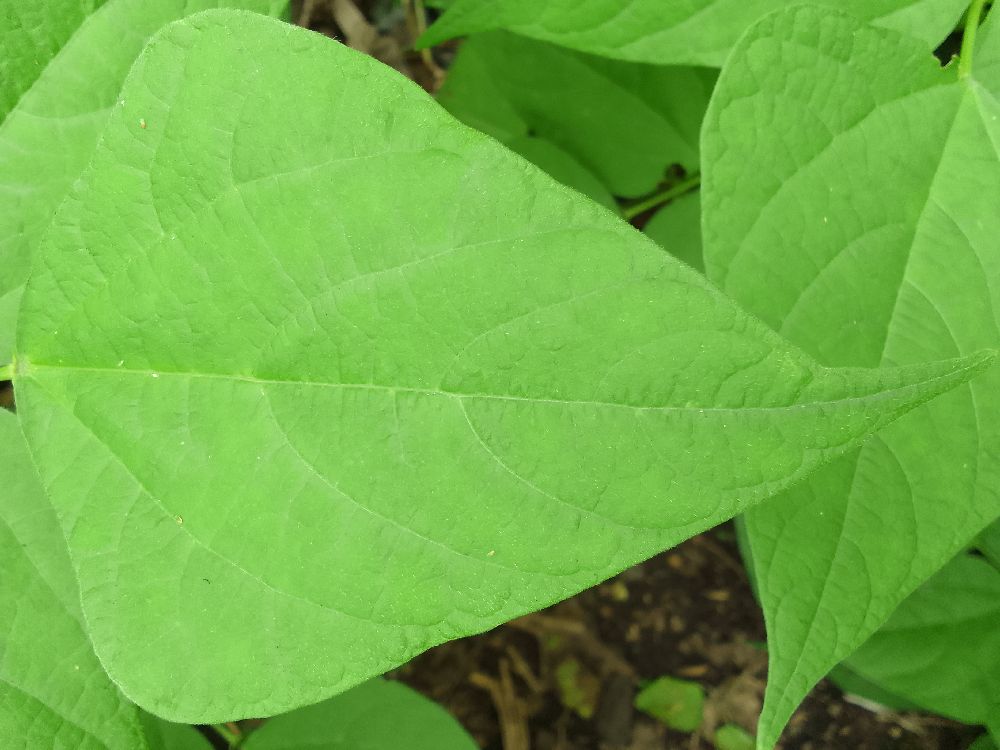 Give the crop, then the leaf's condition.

common bean, healthy
